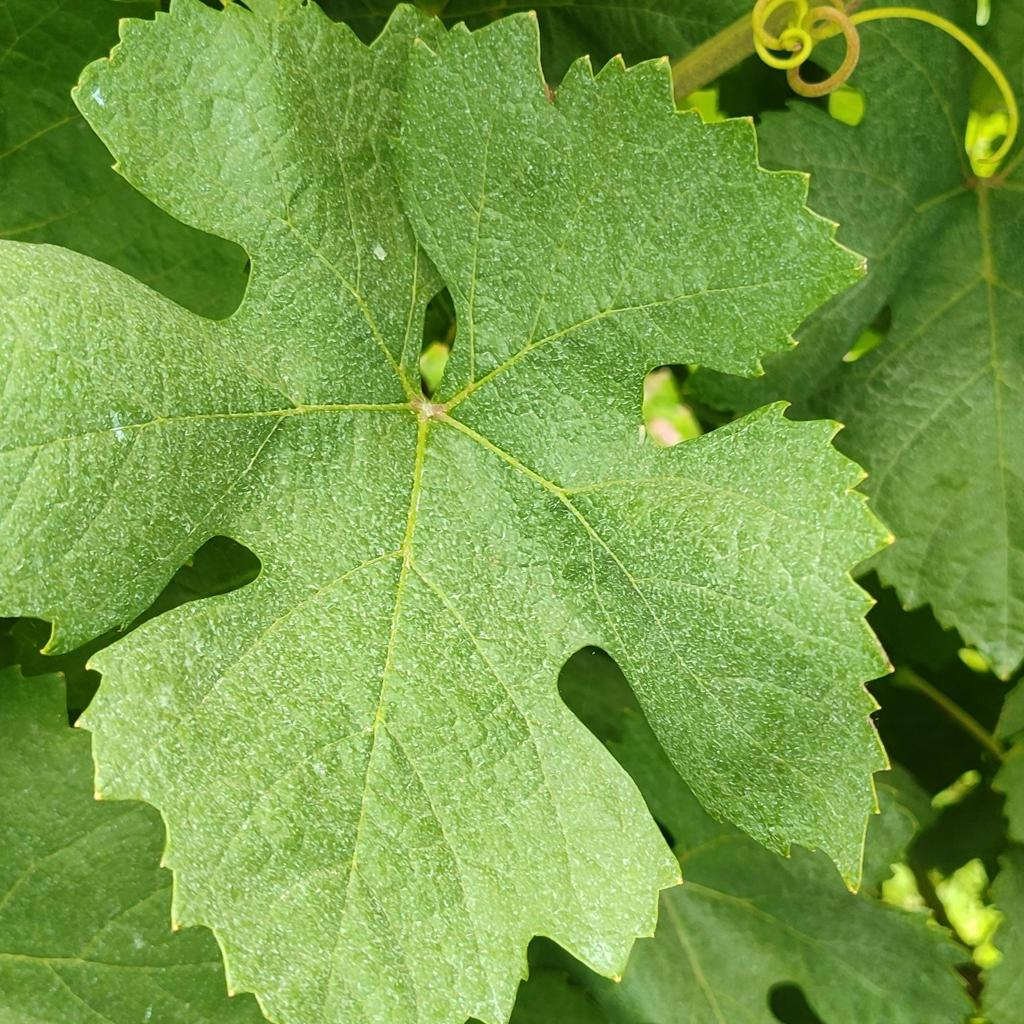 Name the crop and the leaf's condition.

grapevine, healthy
